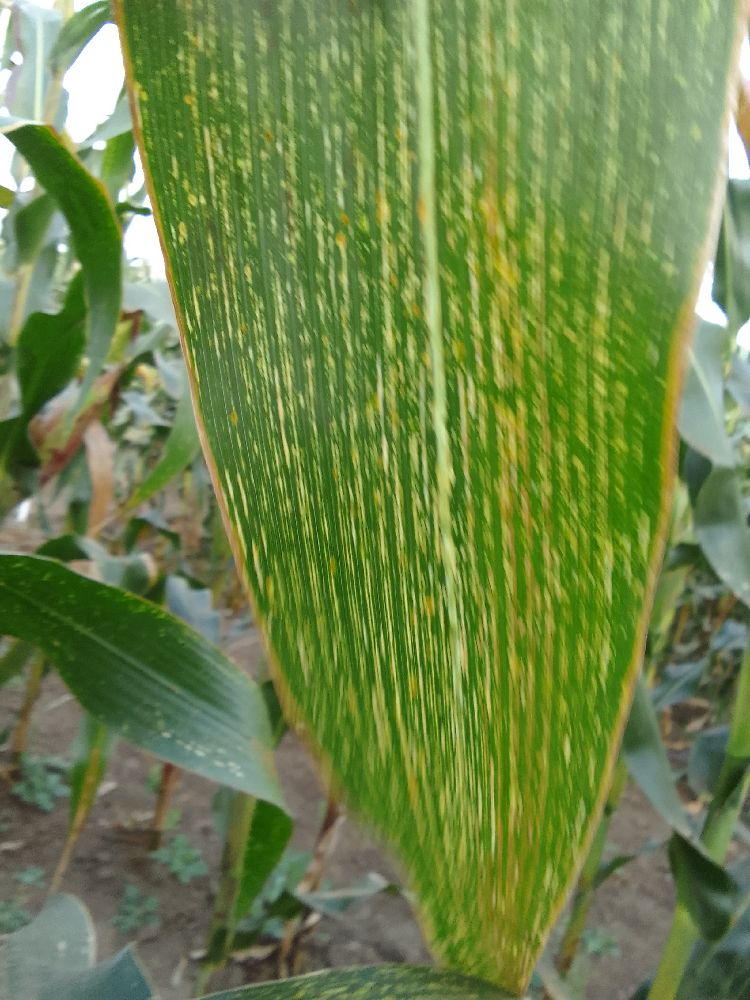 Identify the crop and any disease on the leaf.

maize, maize streak virus
